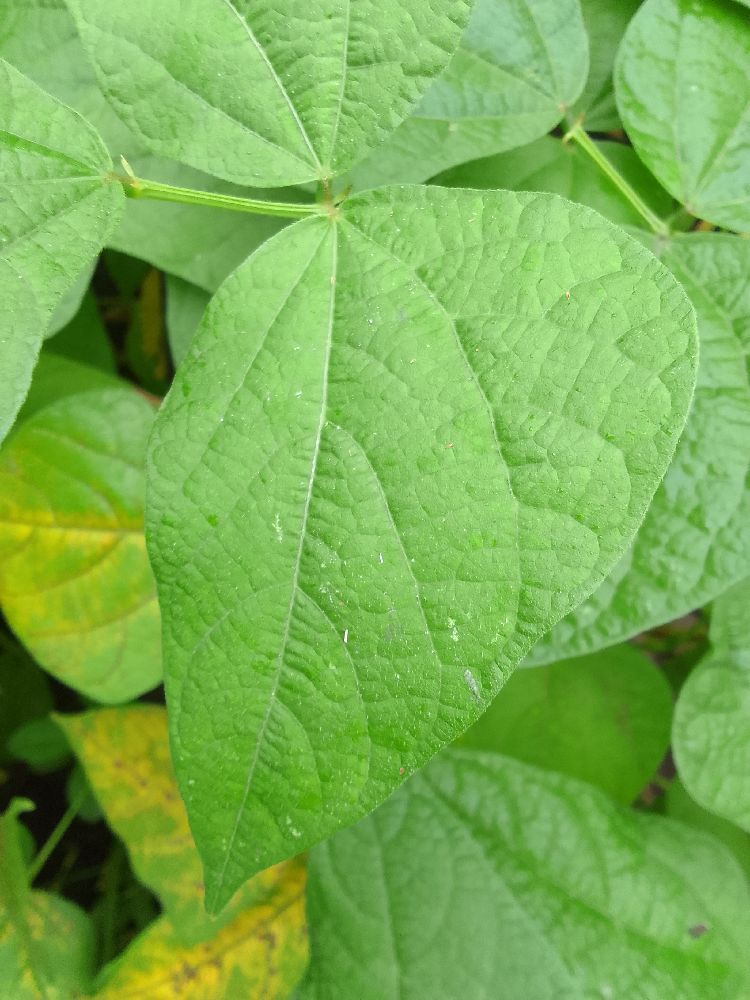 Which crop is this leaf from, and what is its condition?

common bean, healthy
